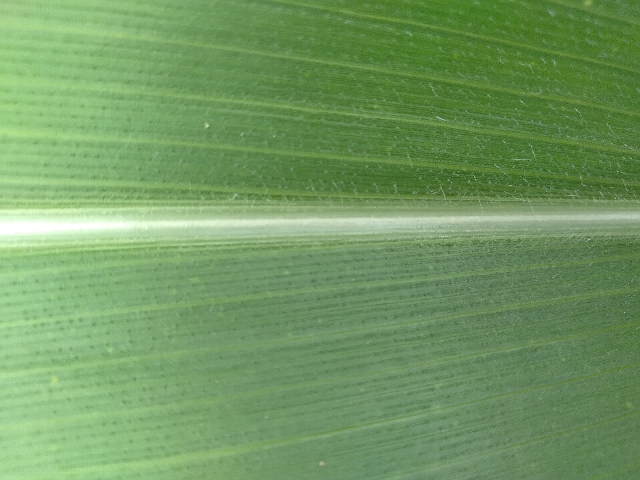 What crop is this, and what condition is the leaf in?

maize, healthy
